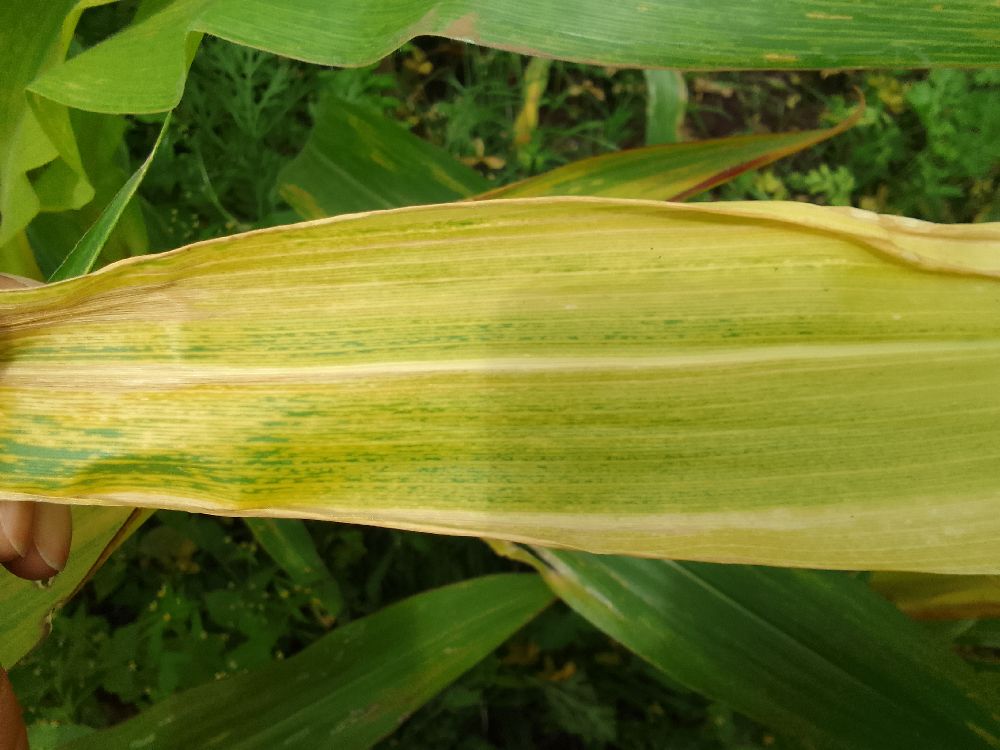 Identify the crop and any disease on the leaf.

maize, maize lethal necrosis
